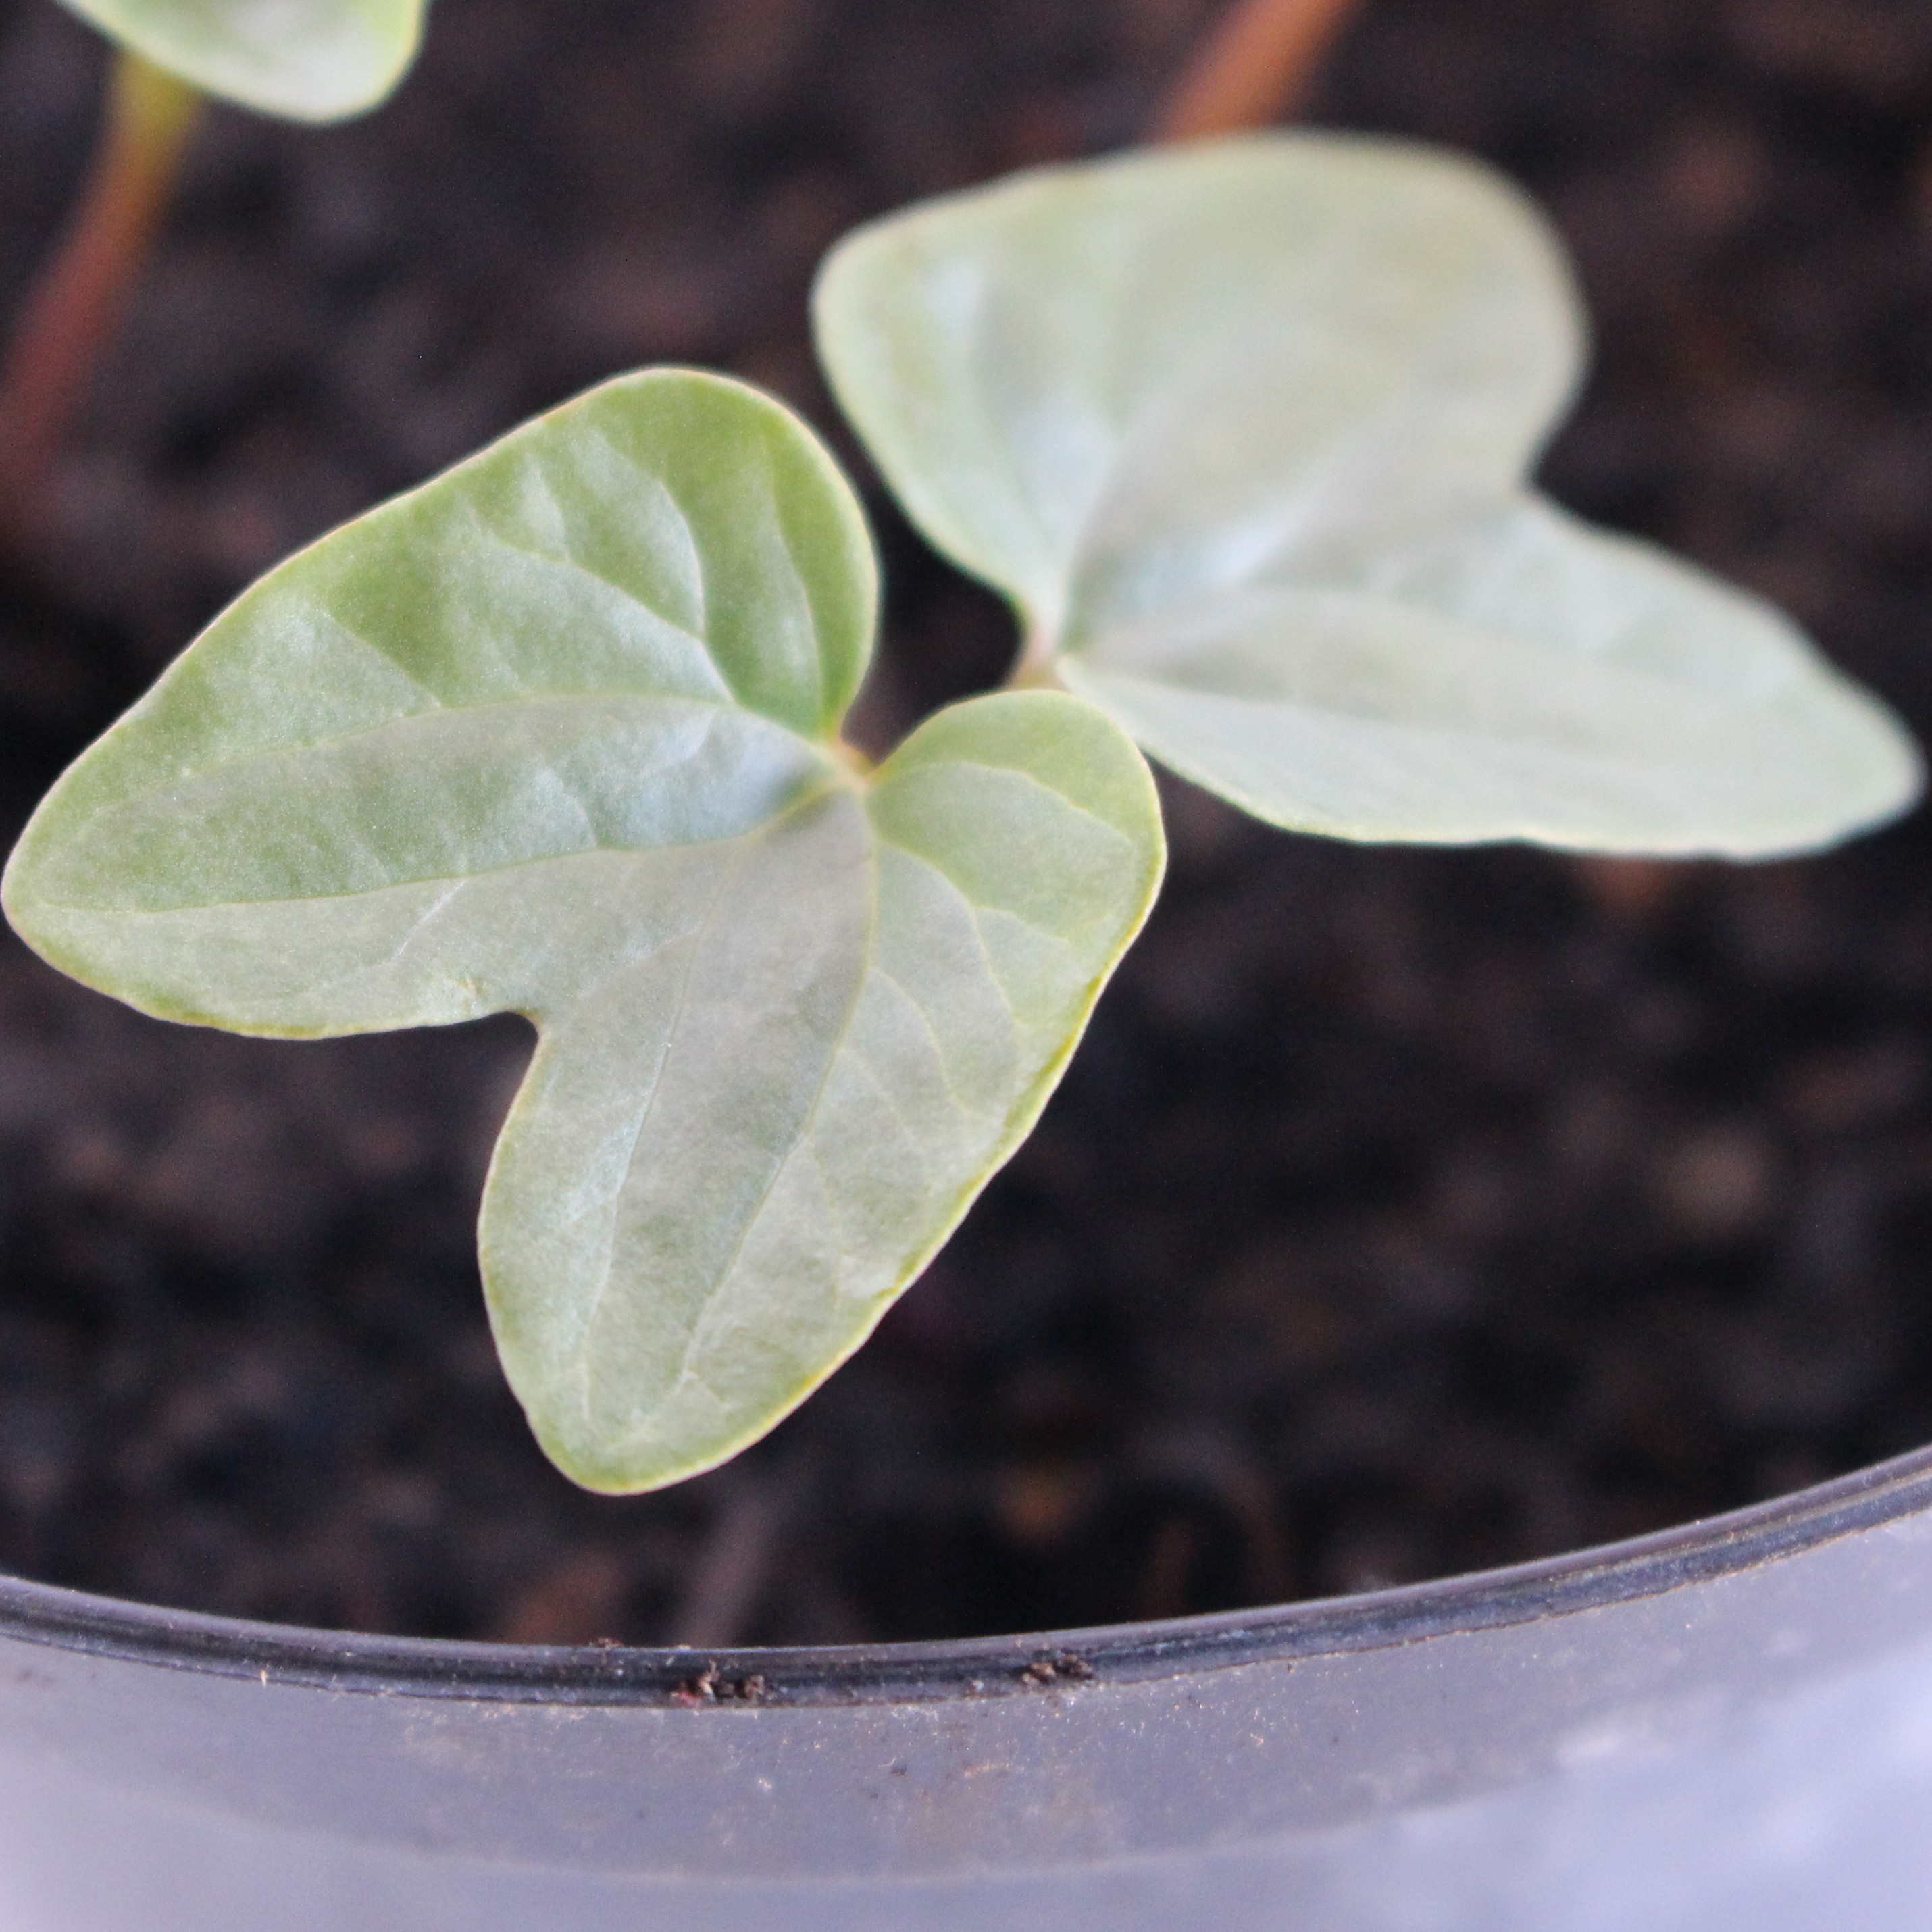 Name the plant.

Convolvulus arvensis
